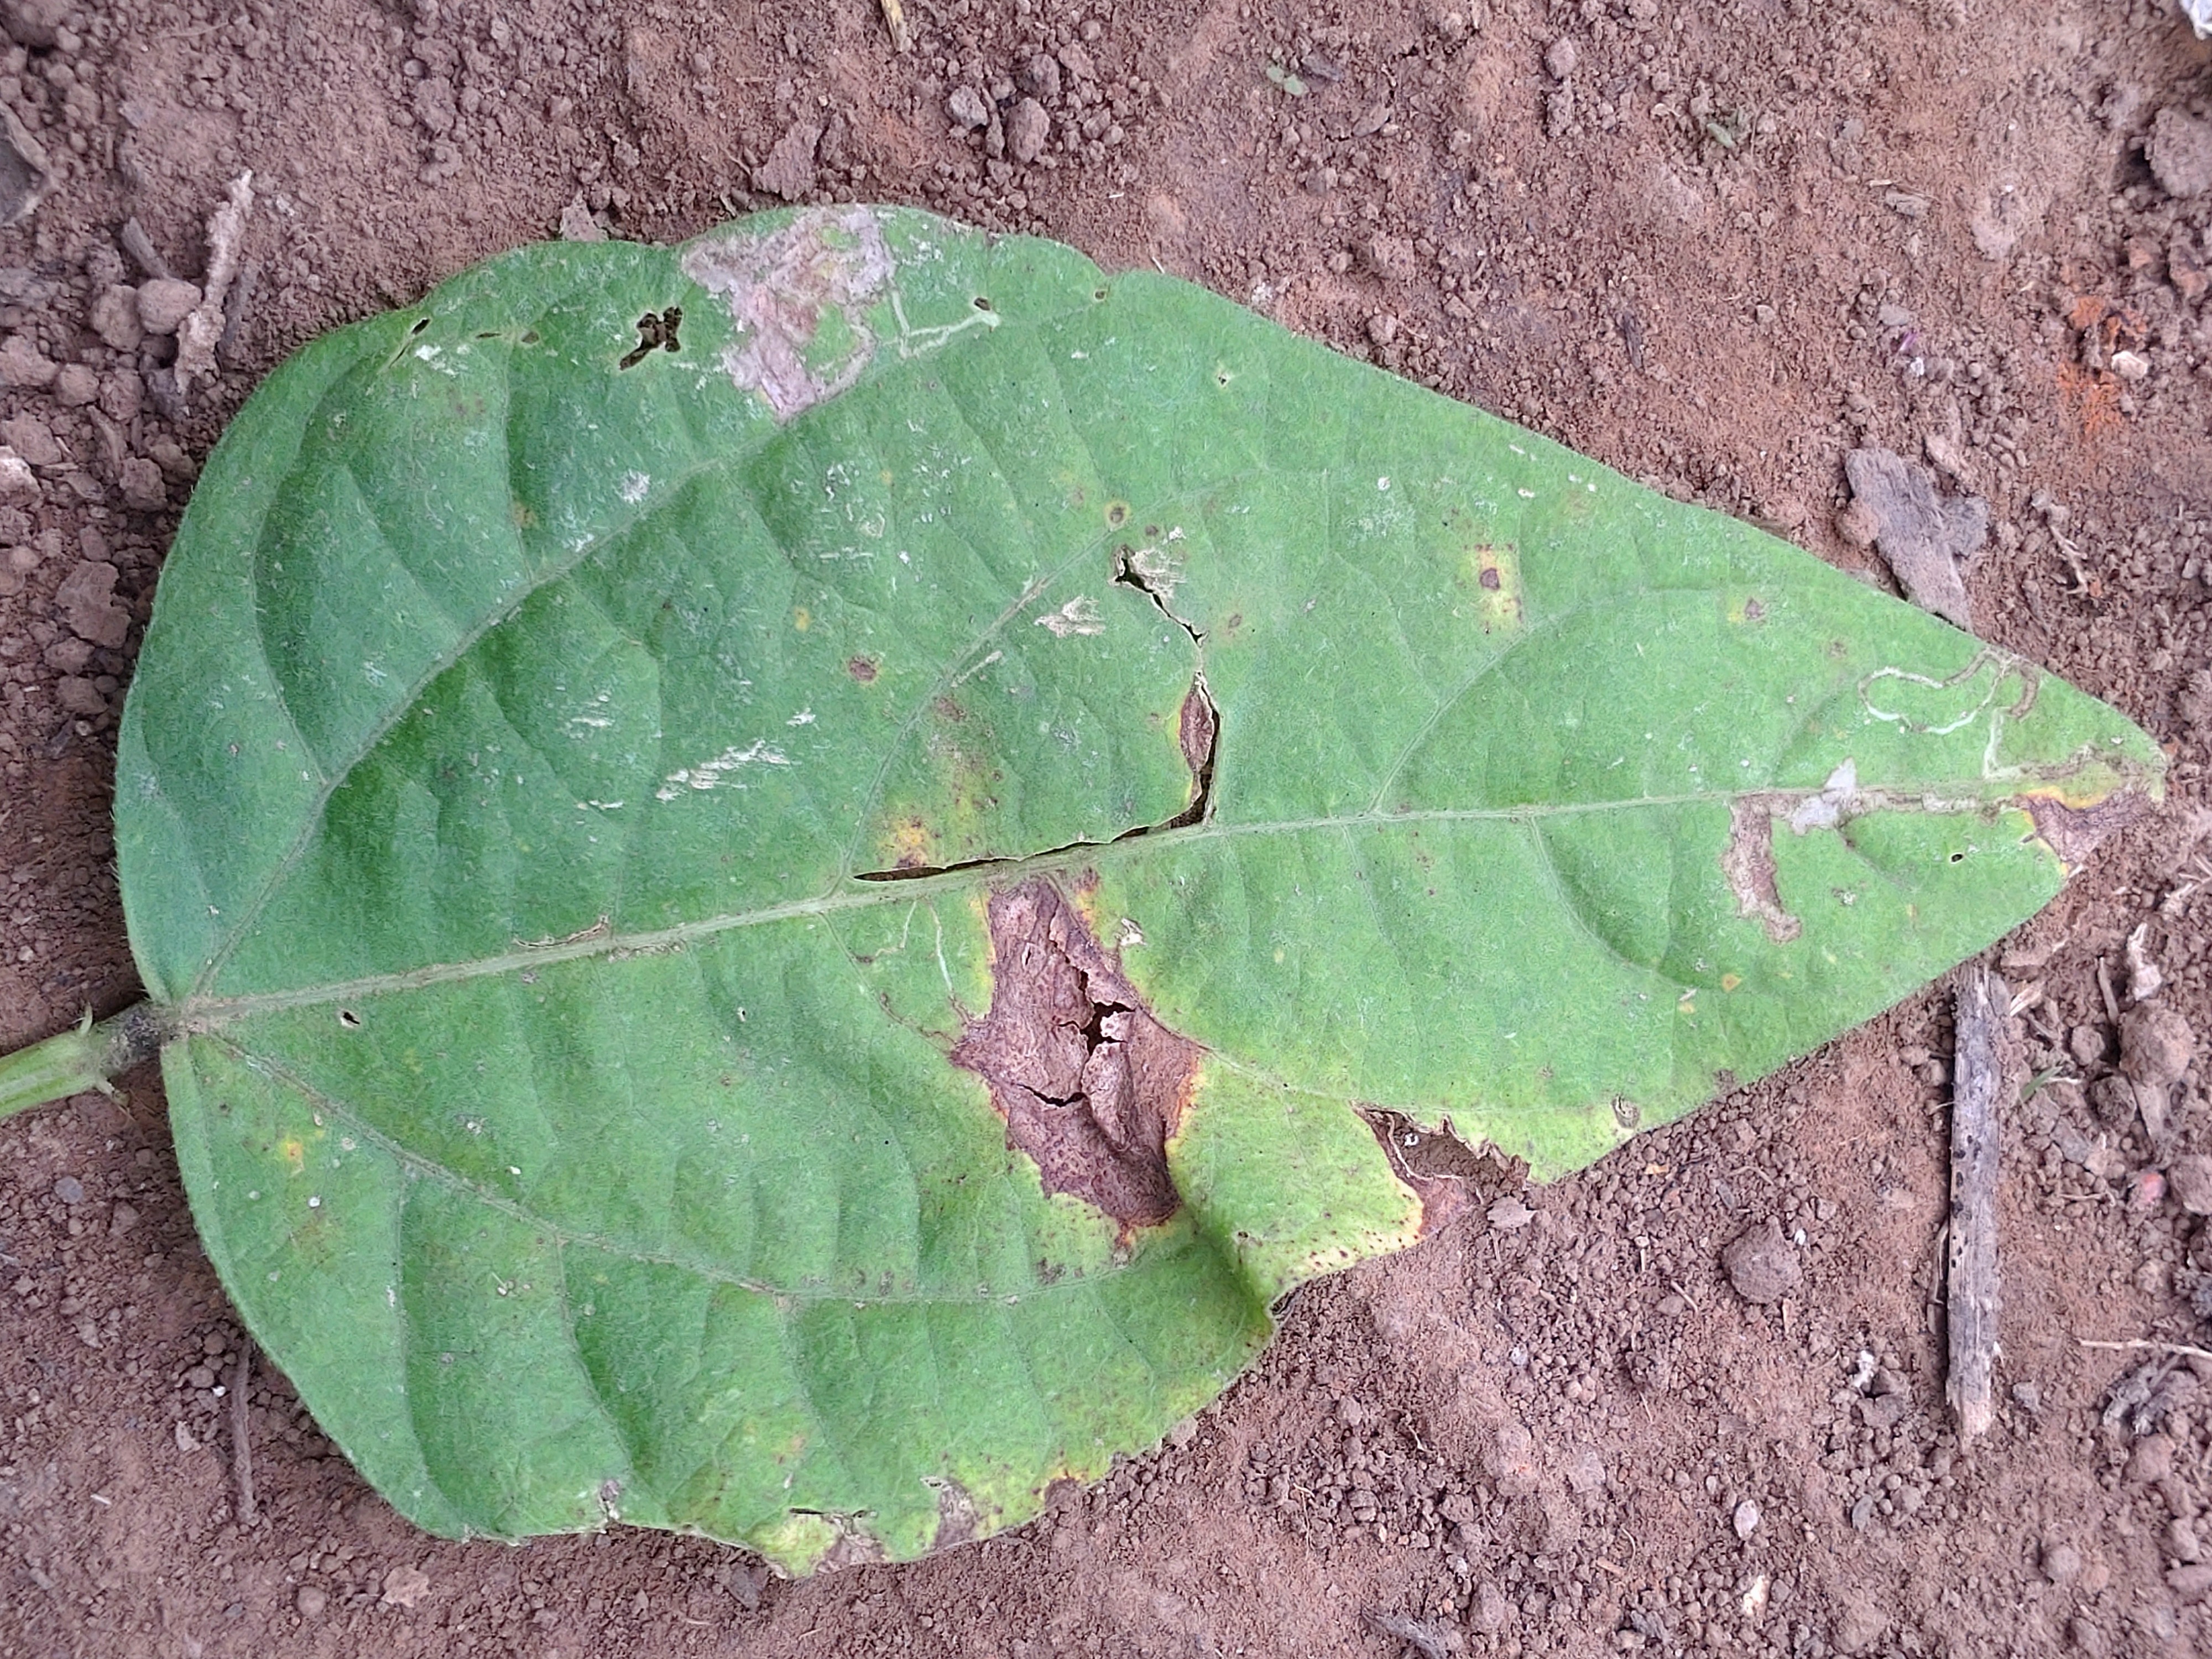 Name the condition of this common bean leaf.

anthracnose
